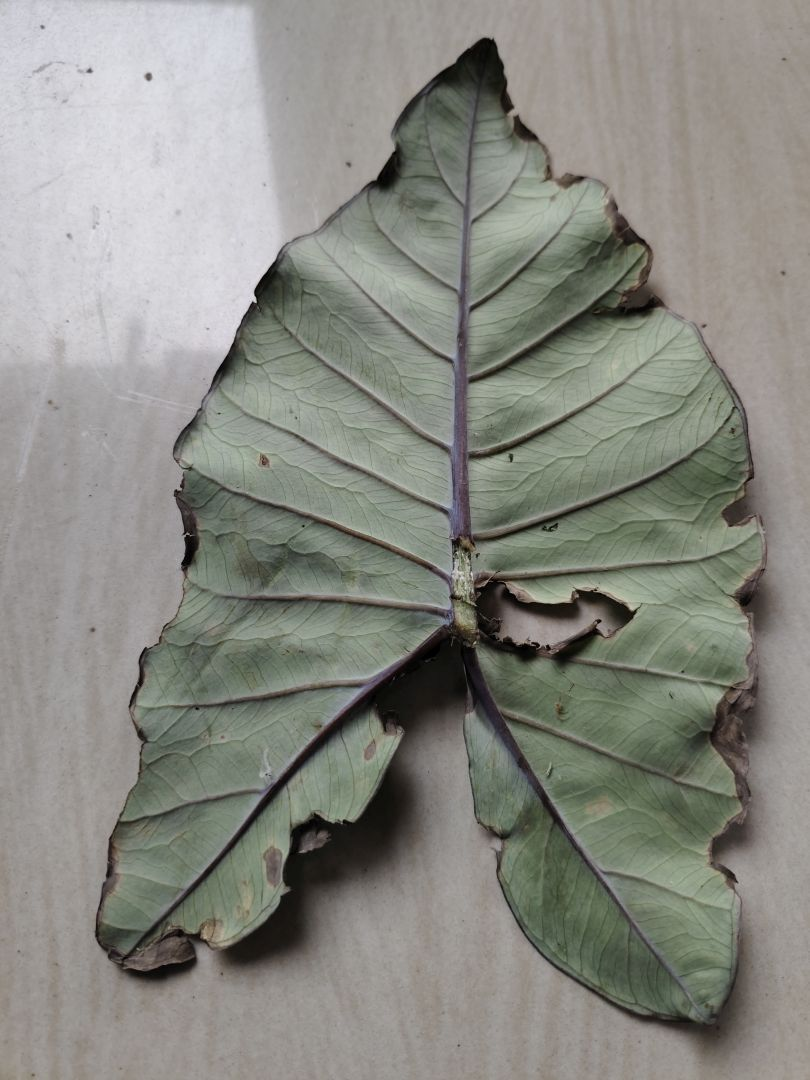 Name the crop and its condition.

taro, leaf blight
